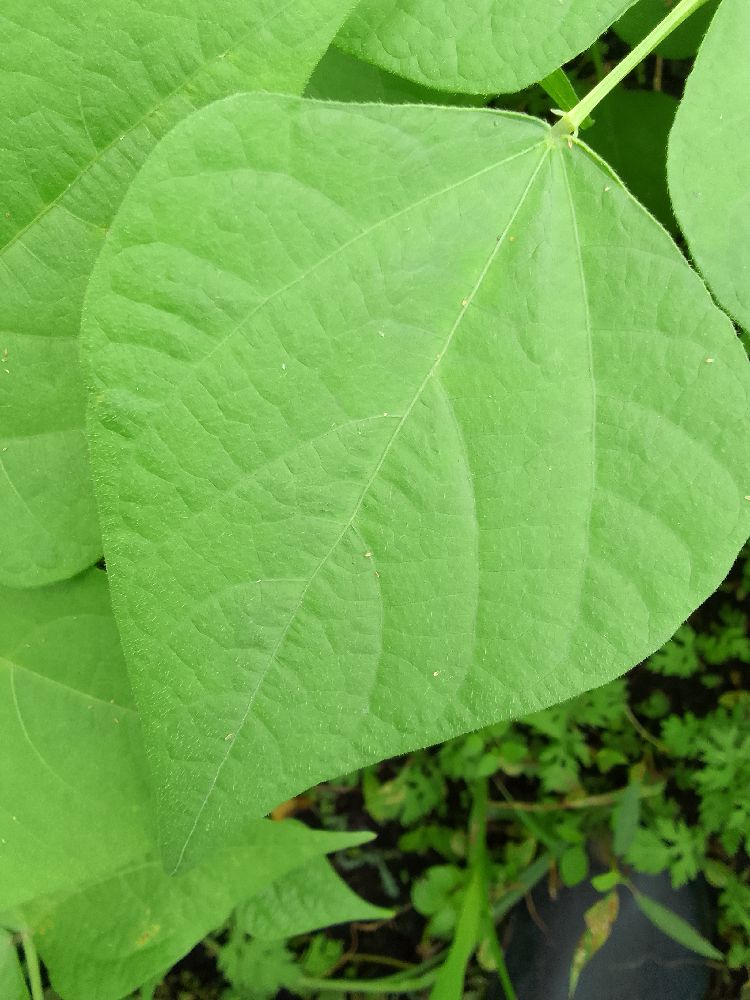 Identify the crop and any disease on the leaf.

common bean, healthy
